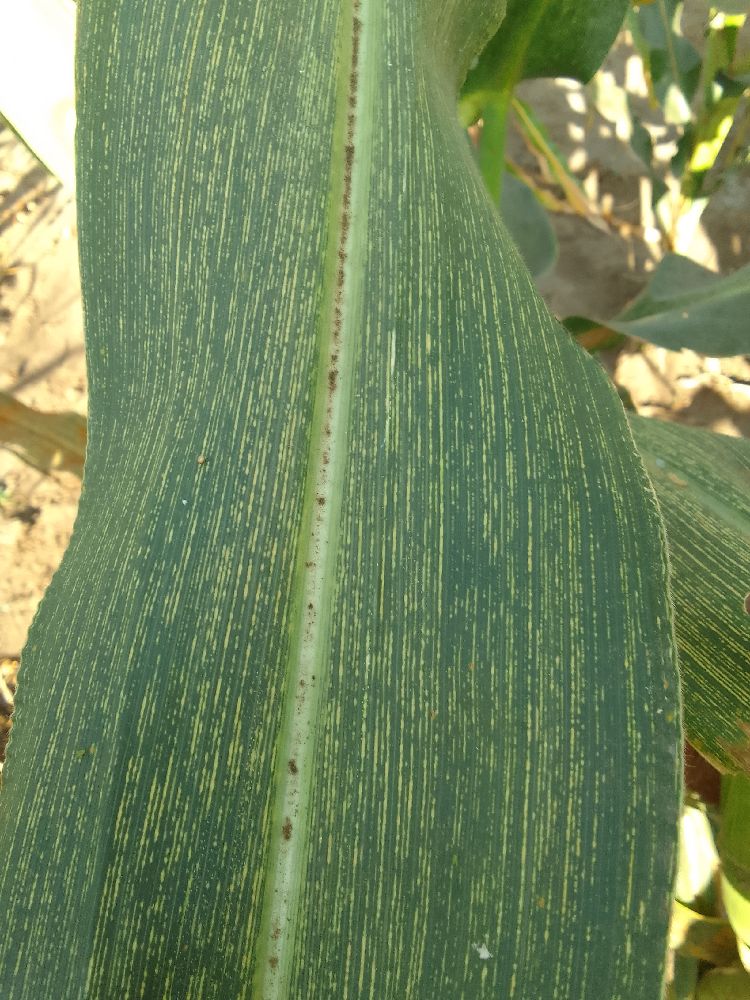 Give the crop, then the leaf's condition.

maize, maize streak virus
